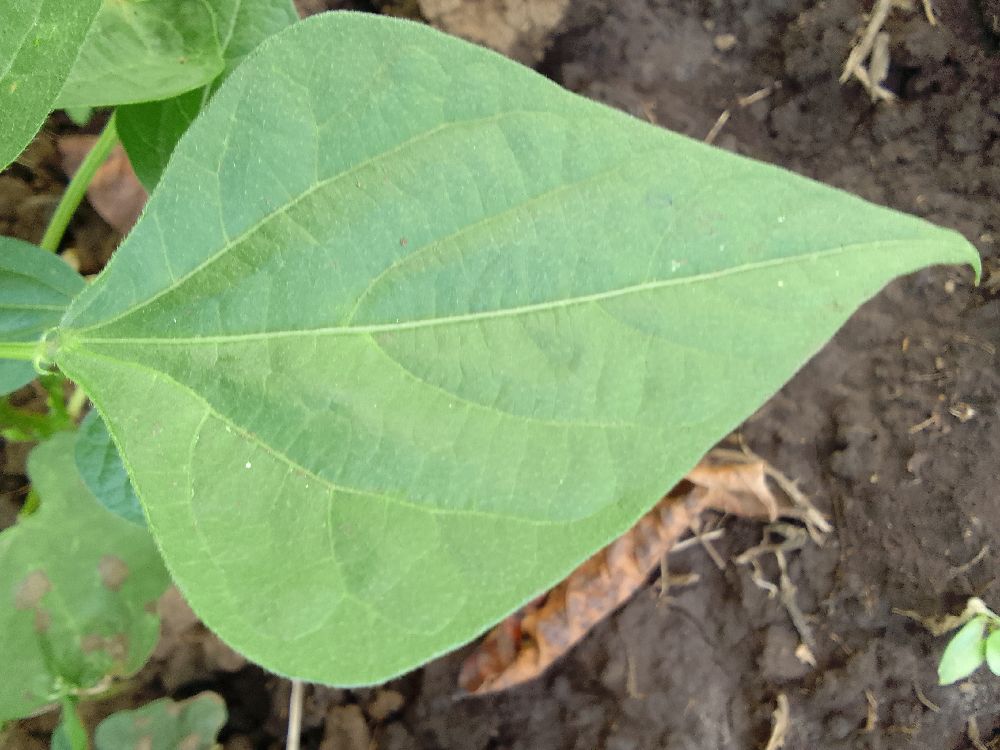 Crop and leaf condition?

common bean, healthy
